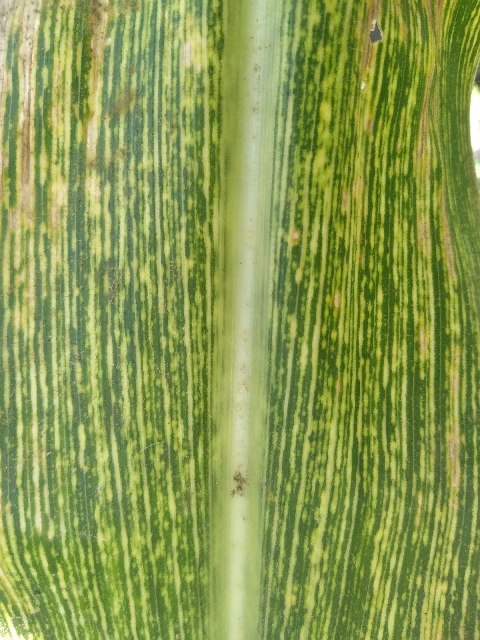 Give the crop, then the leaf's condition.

maize, maize streak virus
